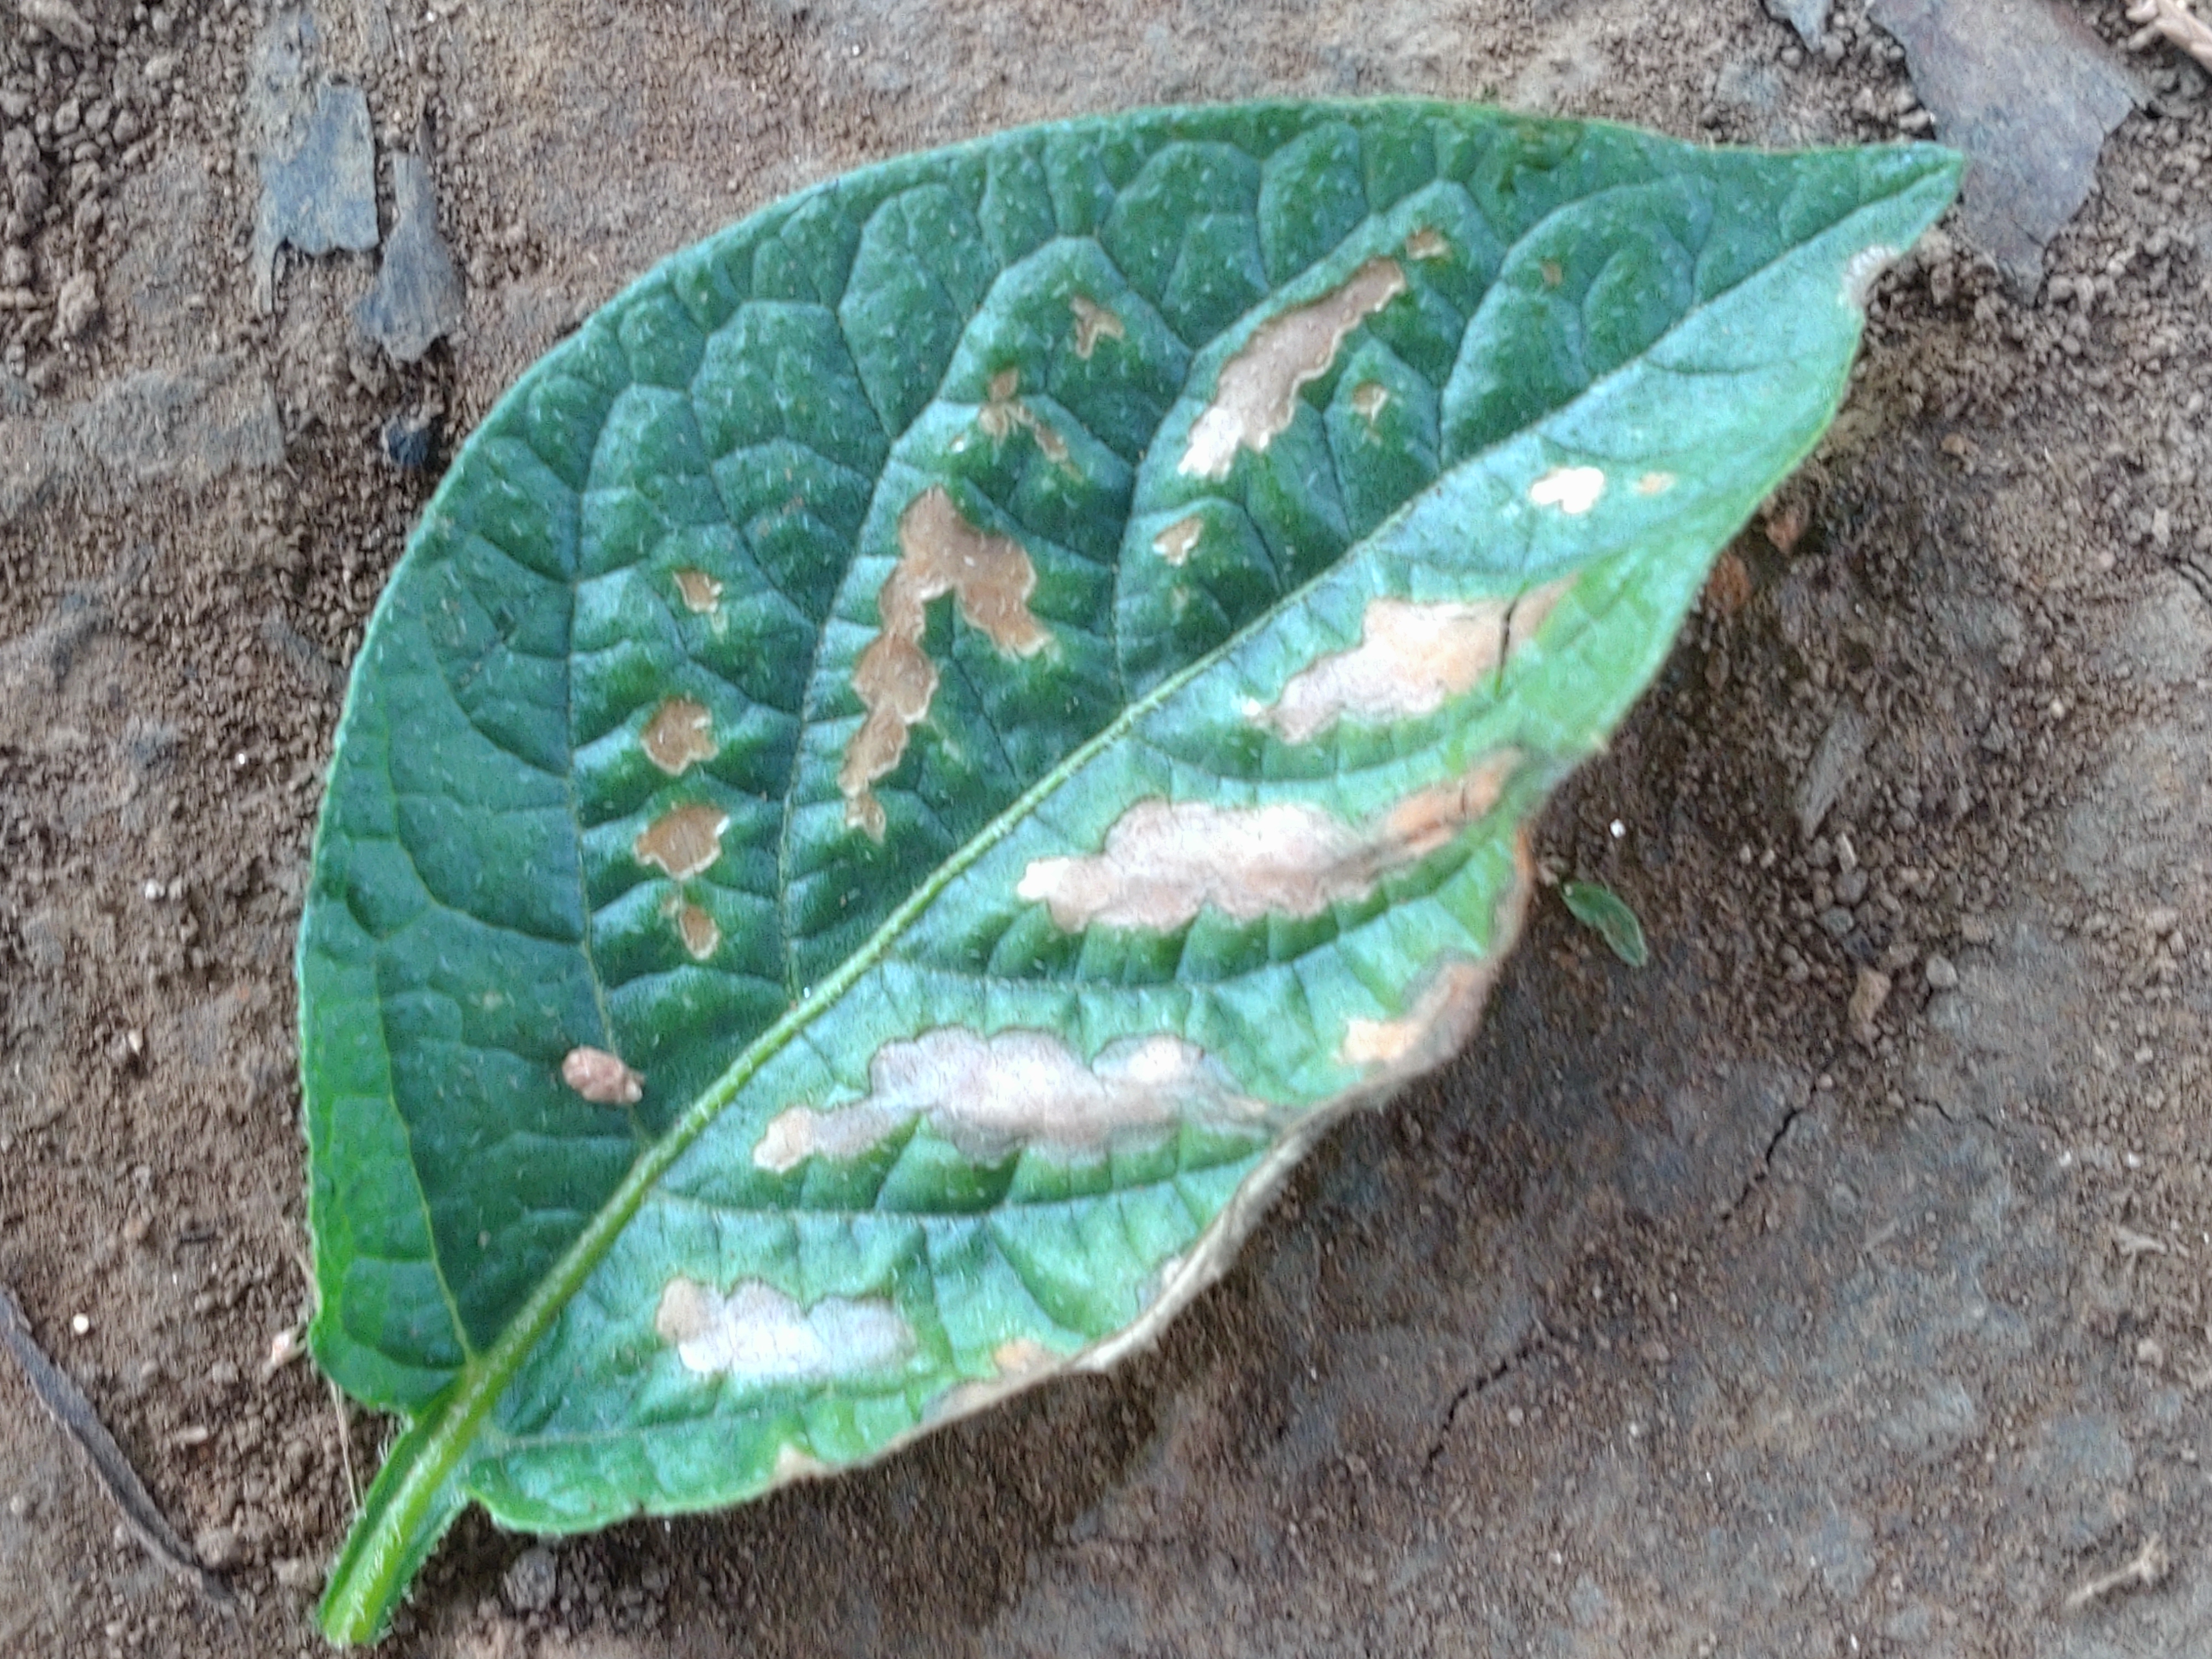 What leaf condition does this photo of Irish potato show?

early blight
